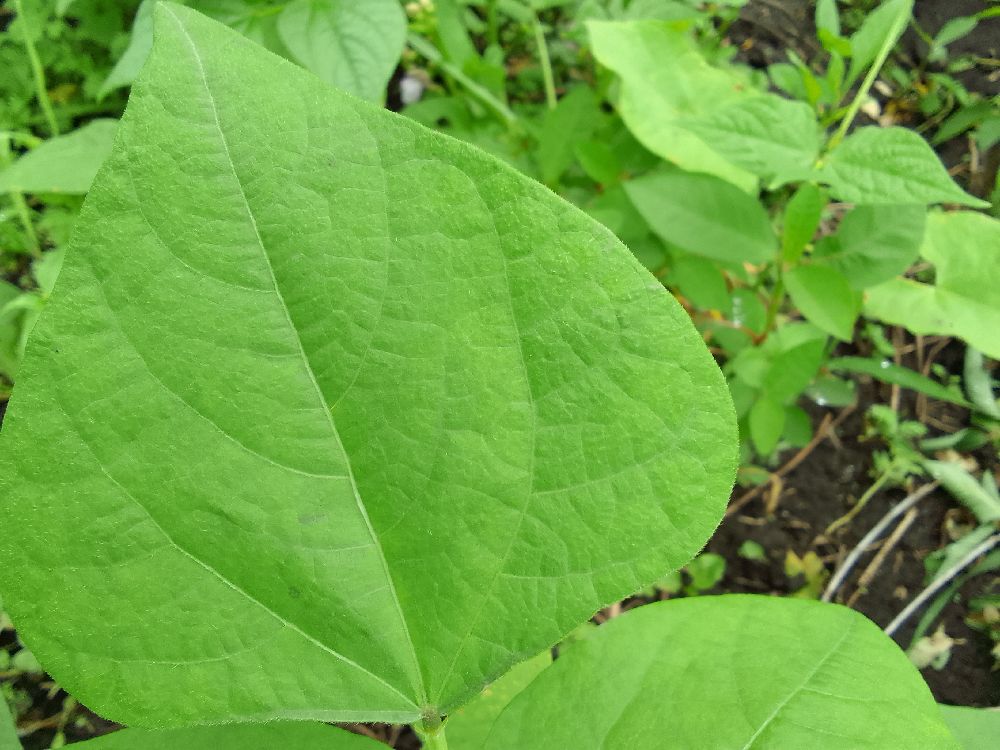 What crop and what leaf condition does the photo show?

common bean, healthy
